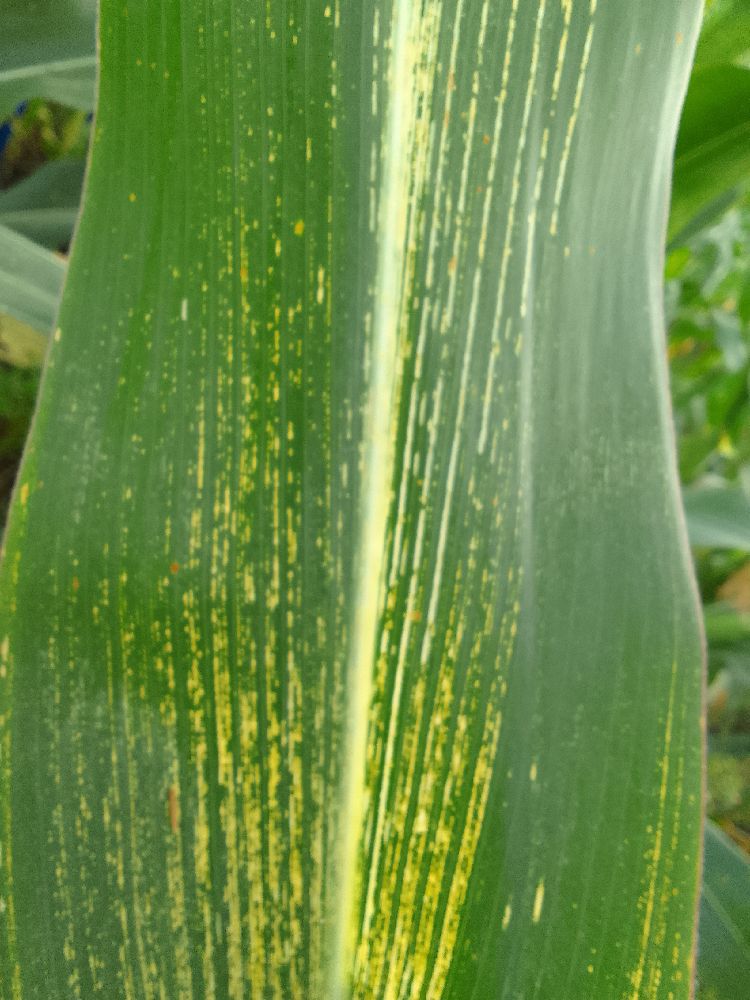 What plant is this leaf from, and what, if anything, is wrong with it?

maize, maize streak virus
